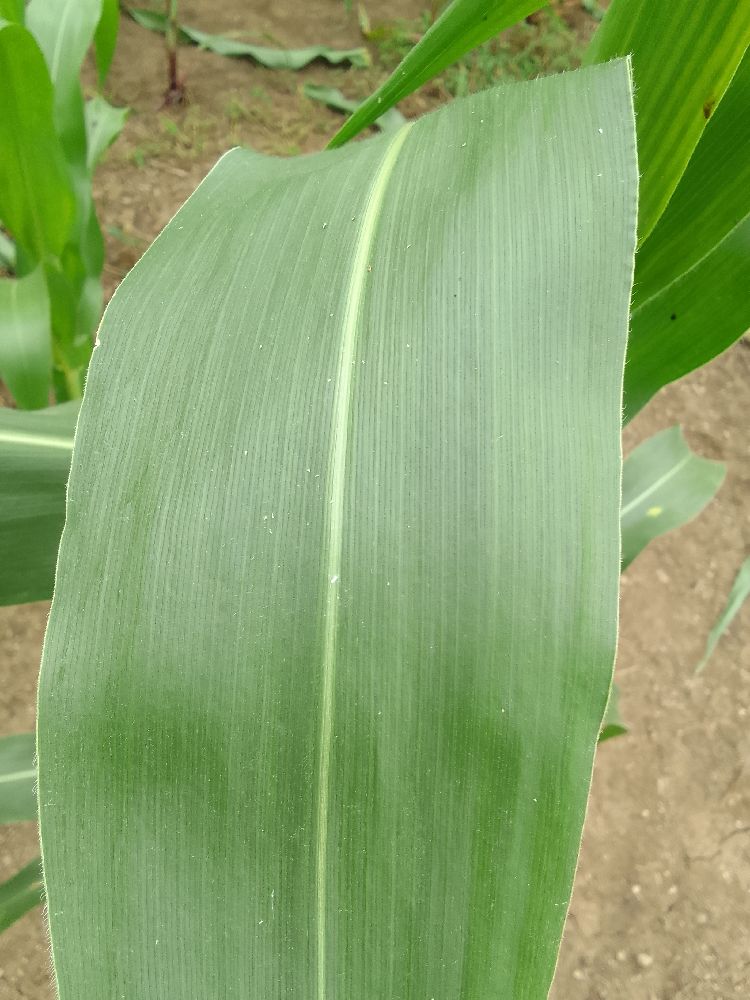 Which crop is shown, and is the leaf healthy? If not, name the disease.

maize, healthy
